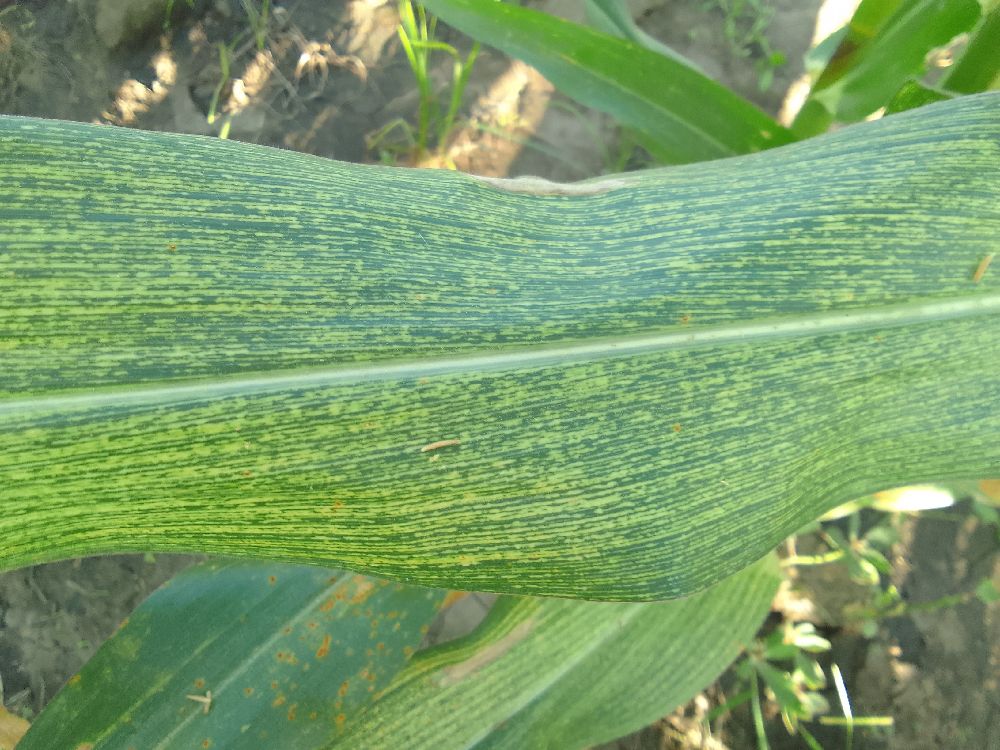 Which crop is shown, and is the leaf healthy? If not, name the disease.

maize, maize streak virus
